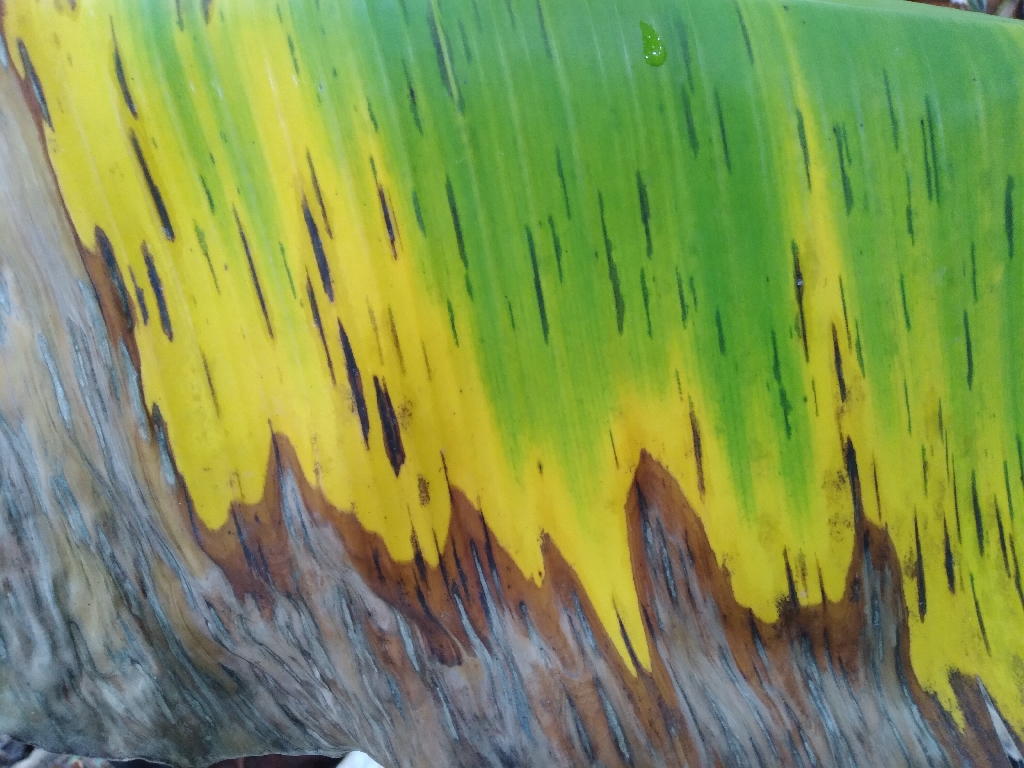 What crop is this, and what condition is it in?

banana, black sigatoka
